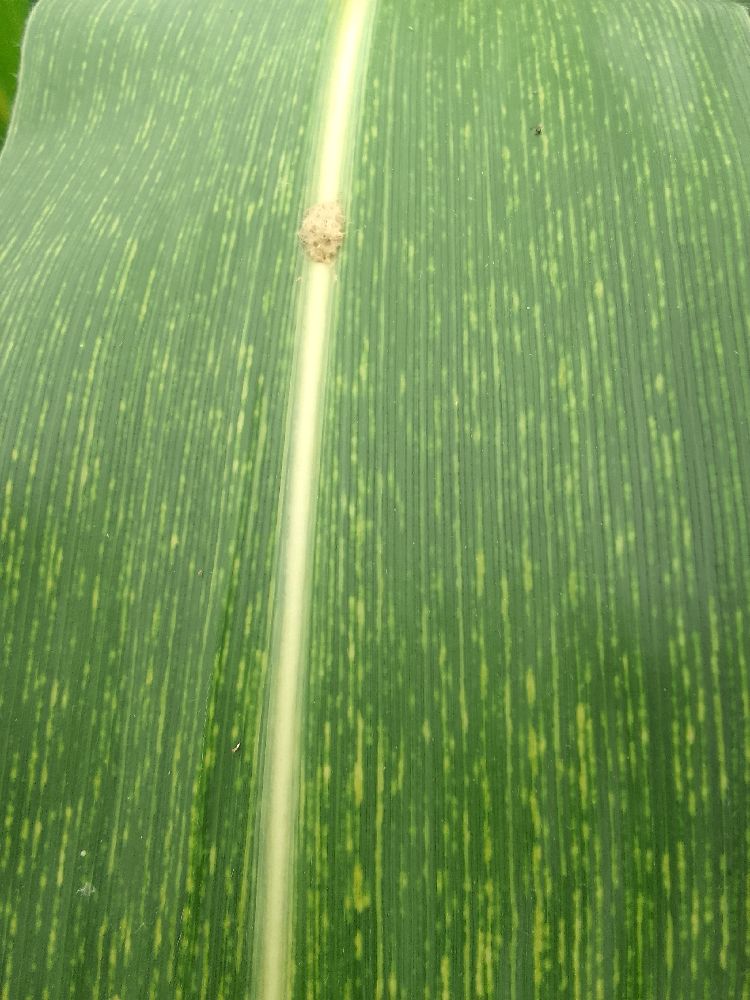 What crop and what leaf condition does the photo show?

maize, maize streak virus
